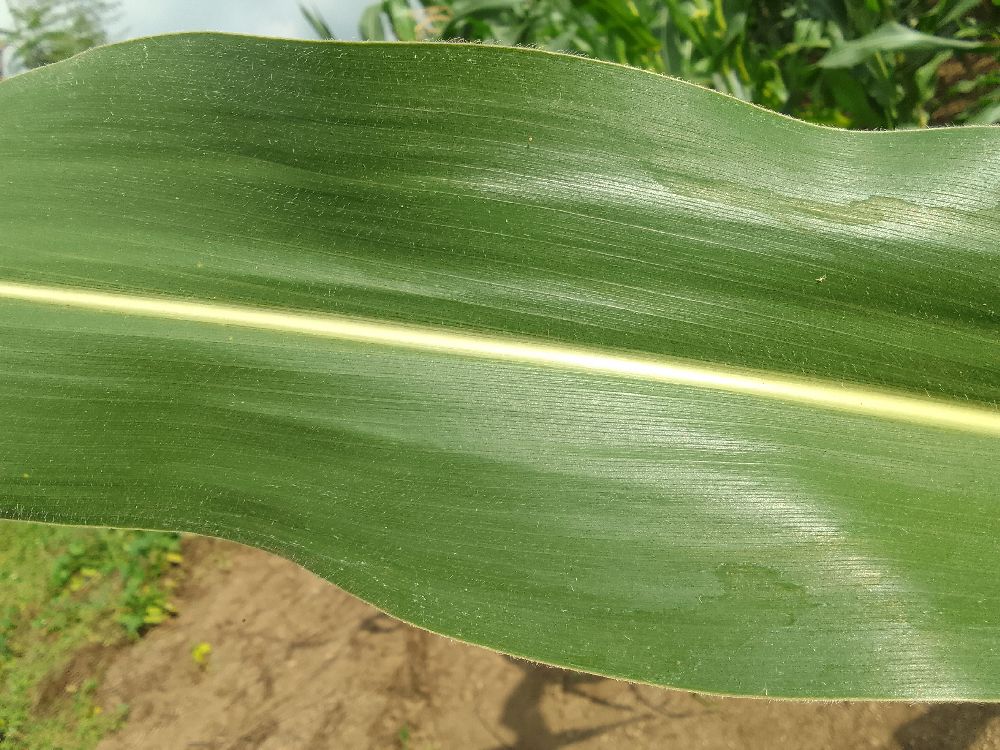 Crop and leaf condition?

maize, healthy
